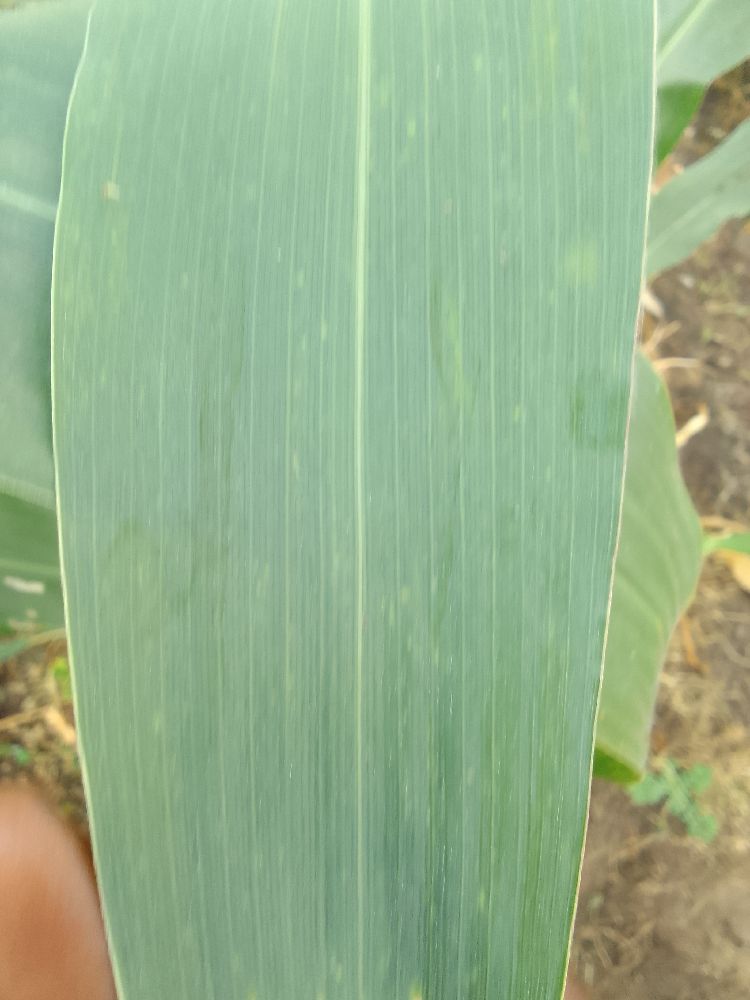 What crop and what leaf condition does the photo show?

maize, healthy
